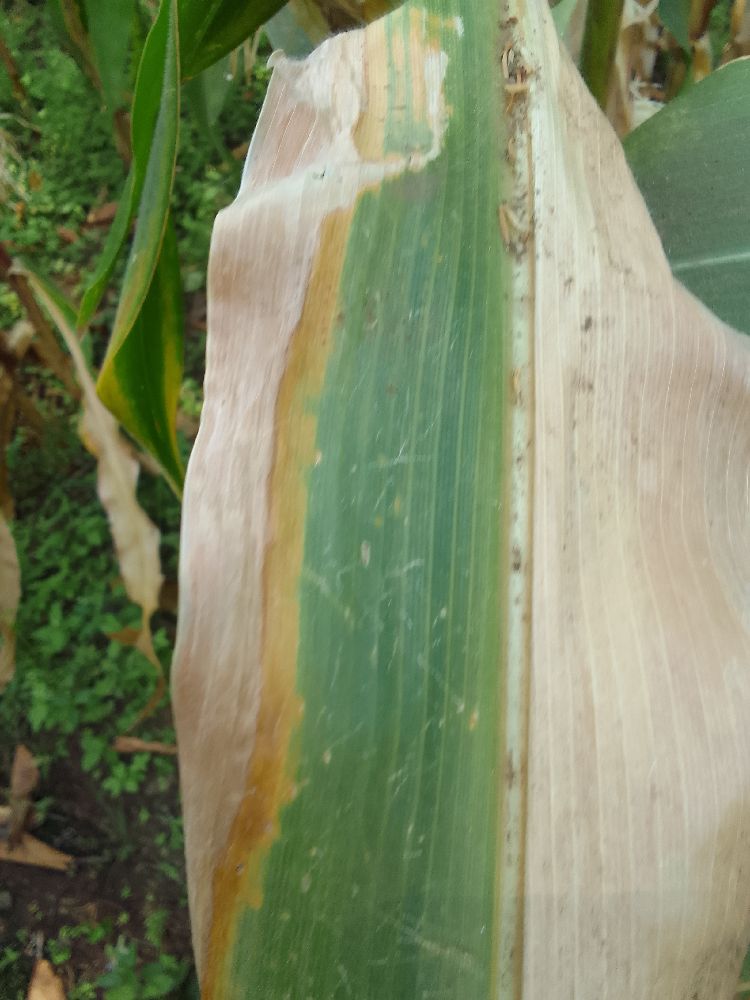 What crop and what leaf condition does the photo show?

maize, maize lethal necrosis
